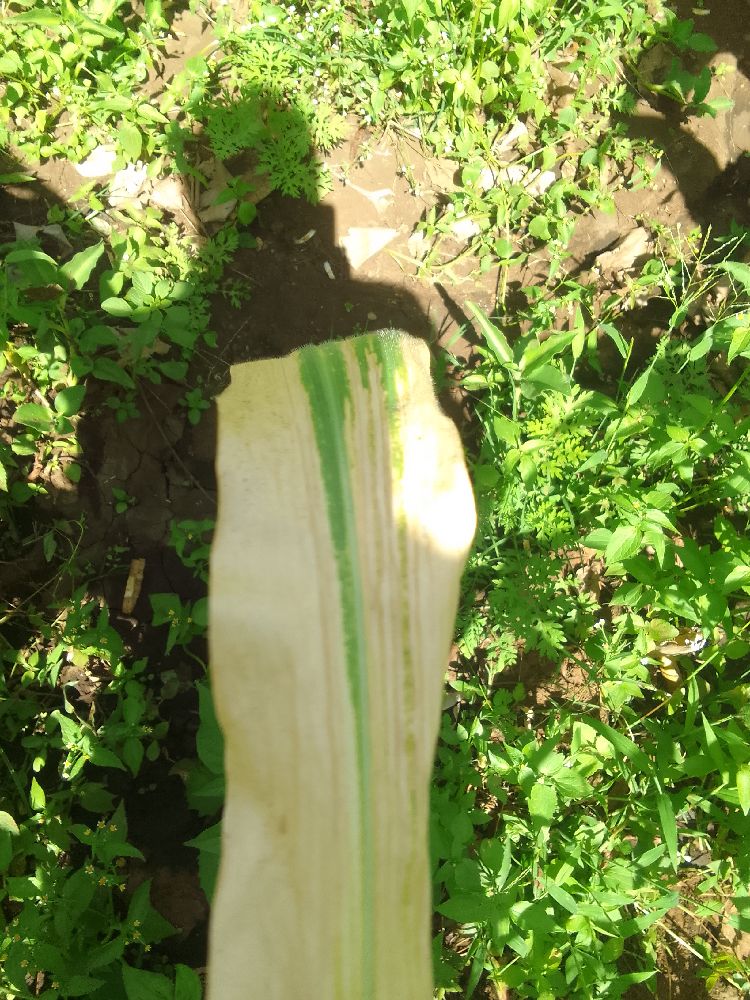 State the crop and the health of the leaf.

maize, maize lethal necrosis
